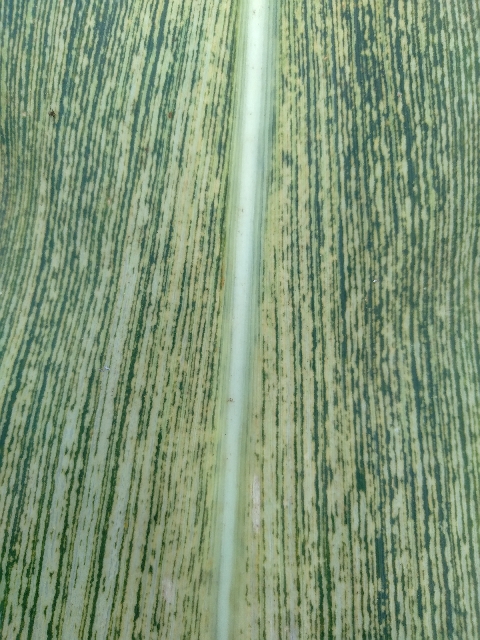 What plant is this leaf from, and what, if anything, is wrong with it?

maize, maize streak virus
